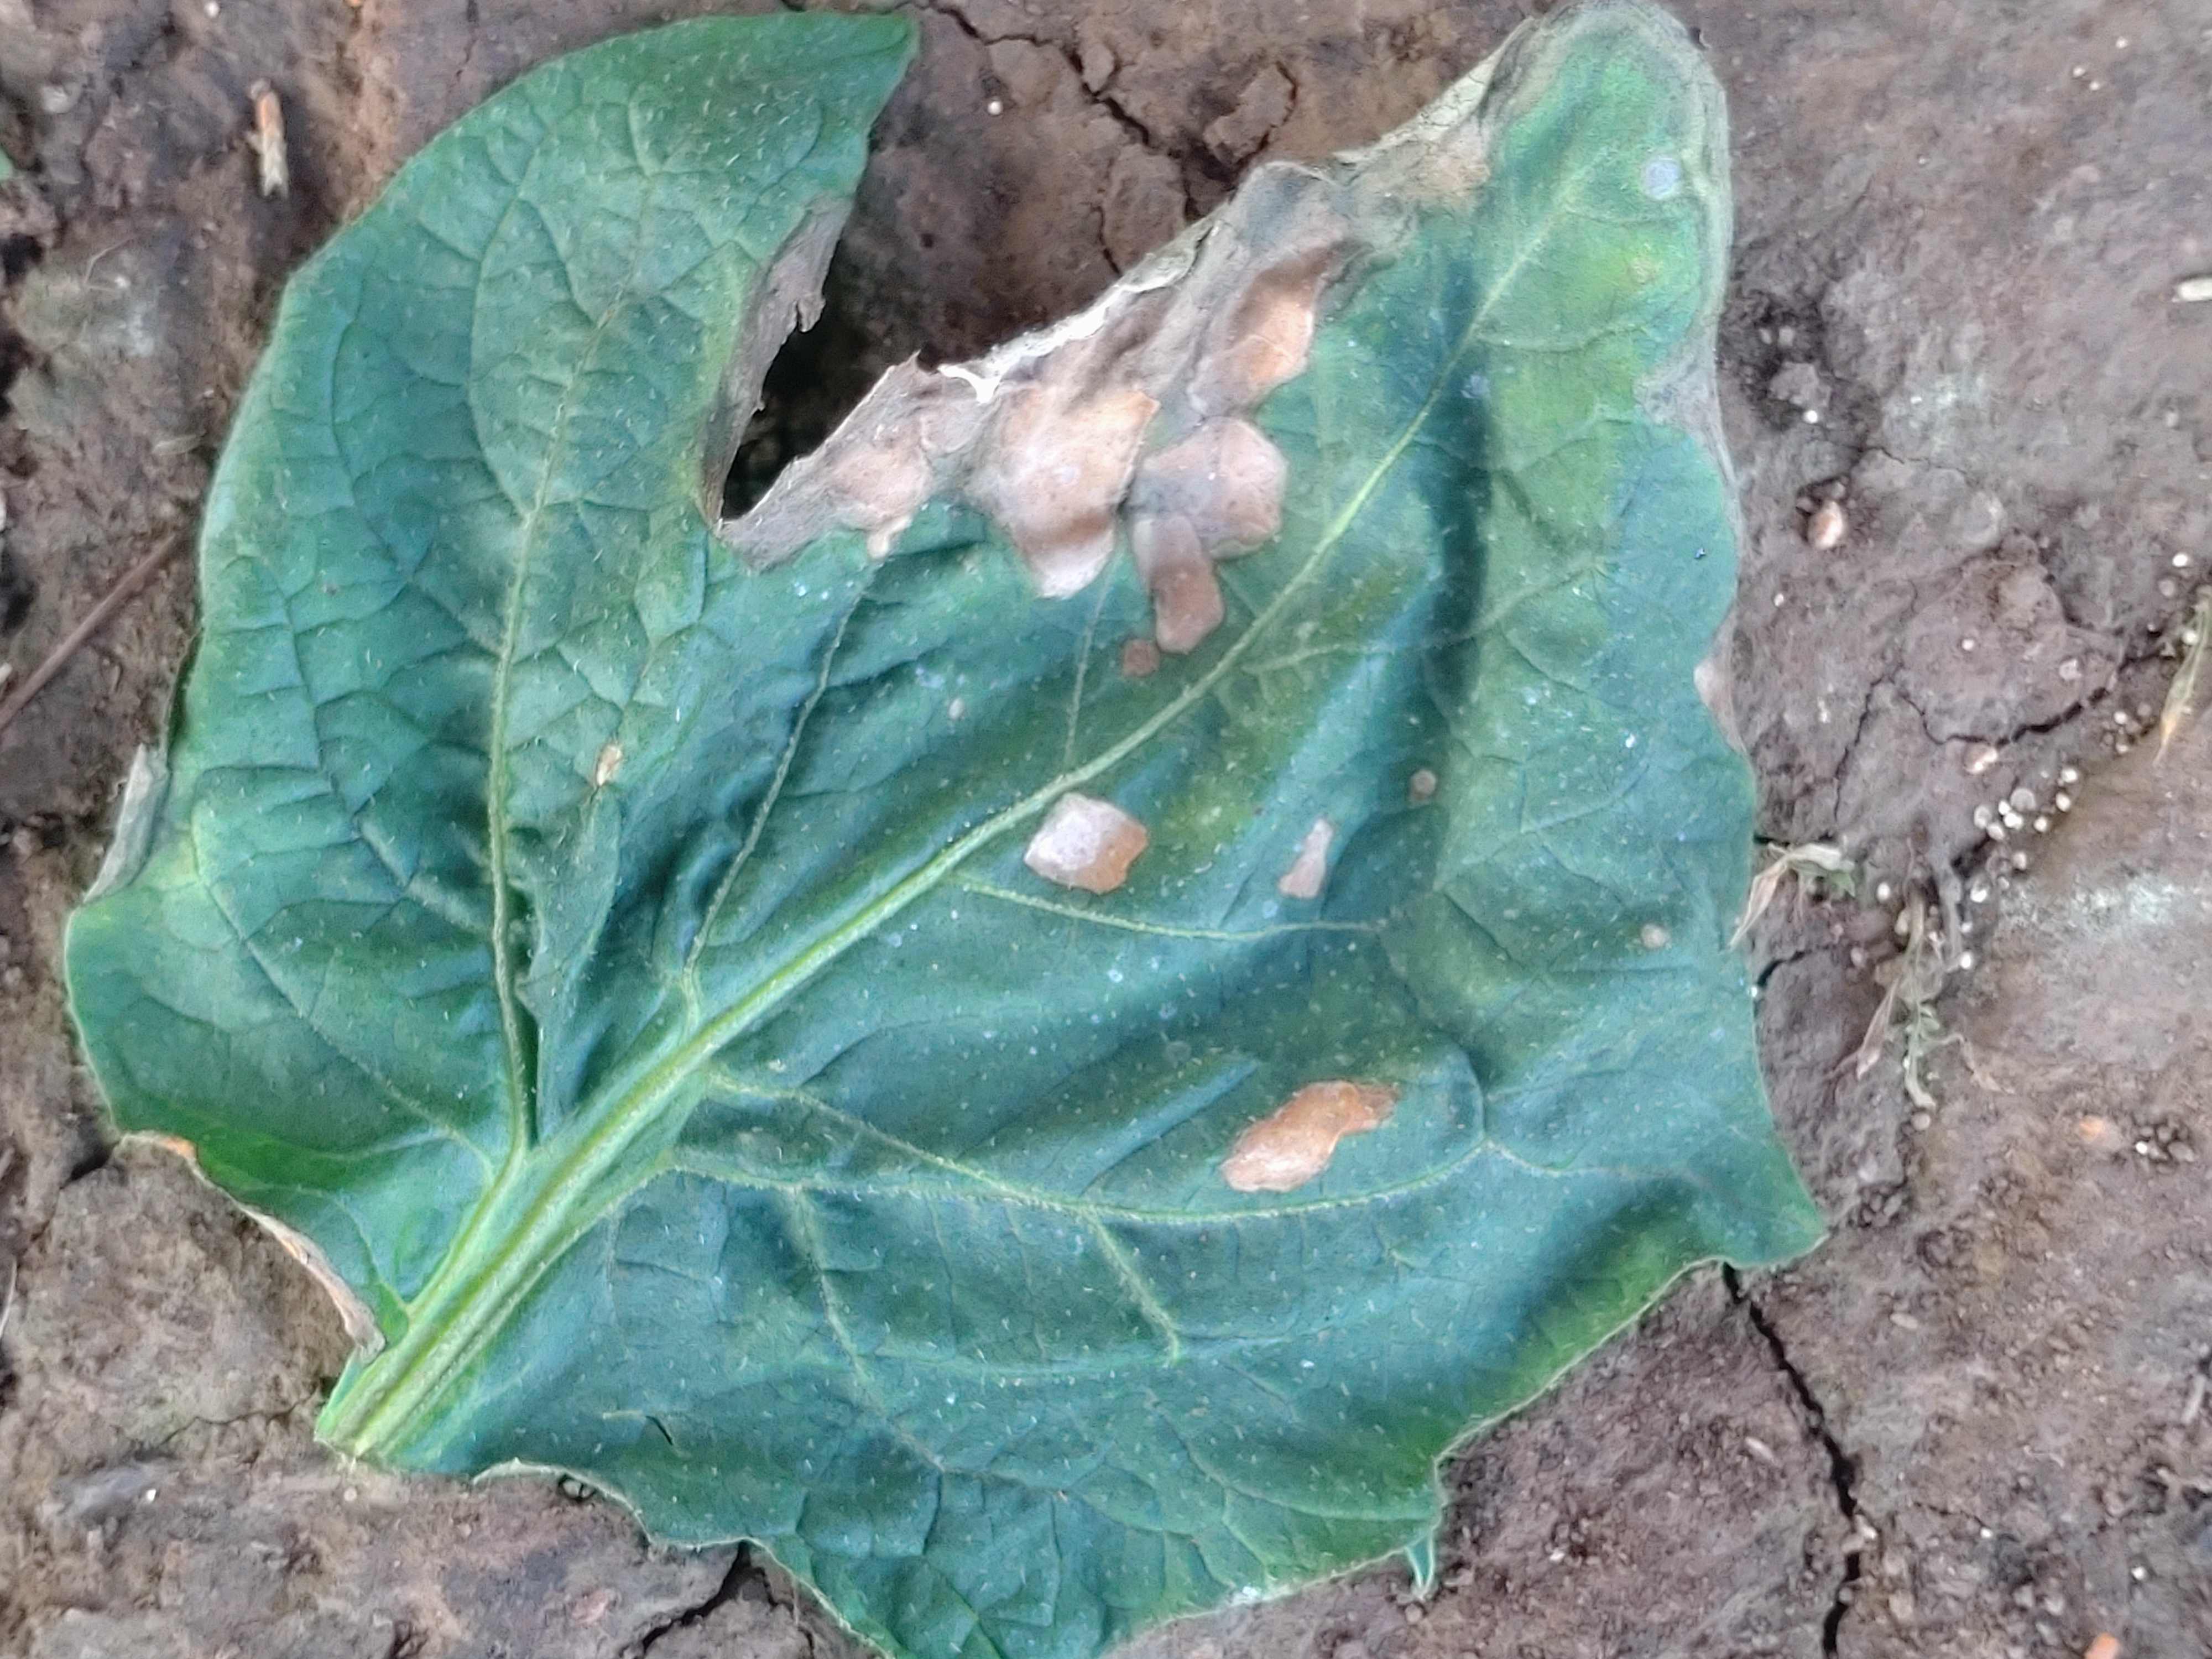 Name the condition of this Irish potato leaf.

early blight
